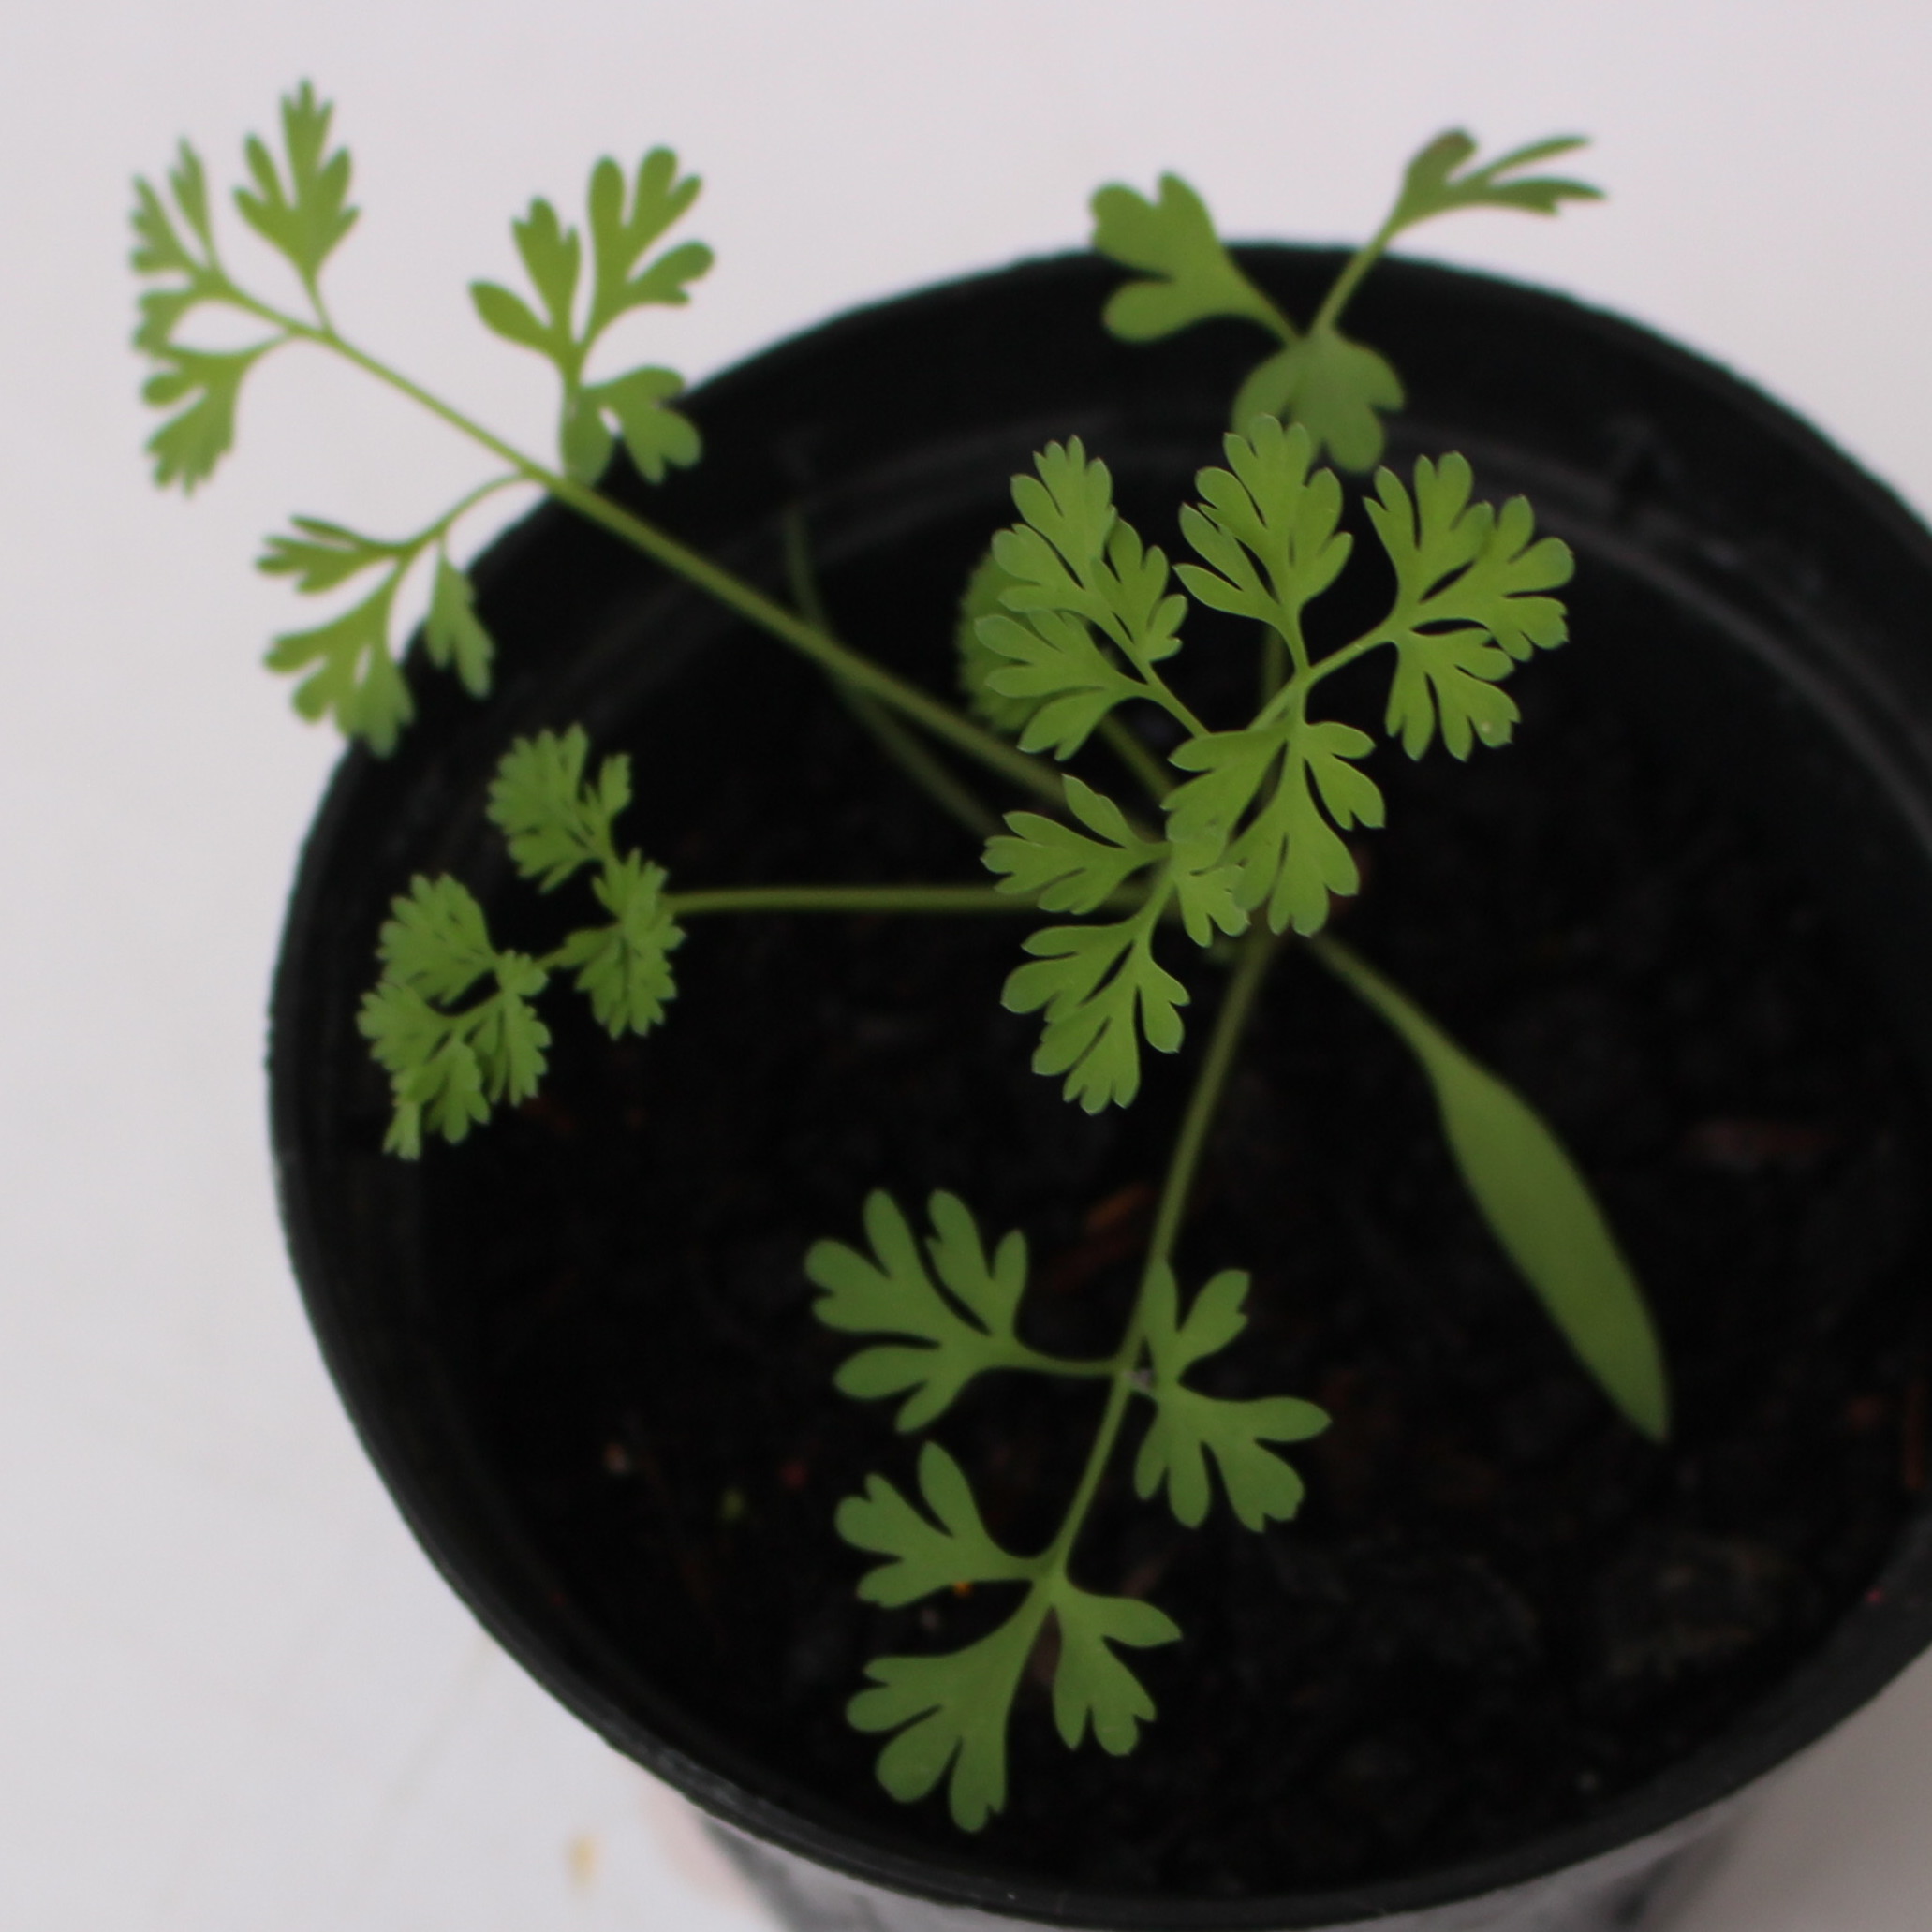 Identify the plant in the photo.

Fumaria officinalis
